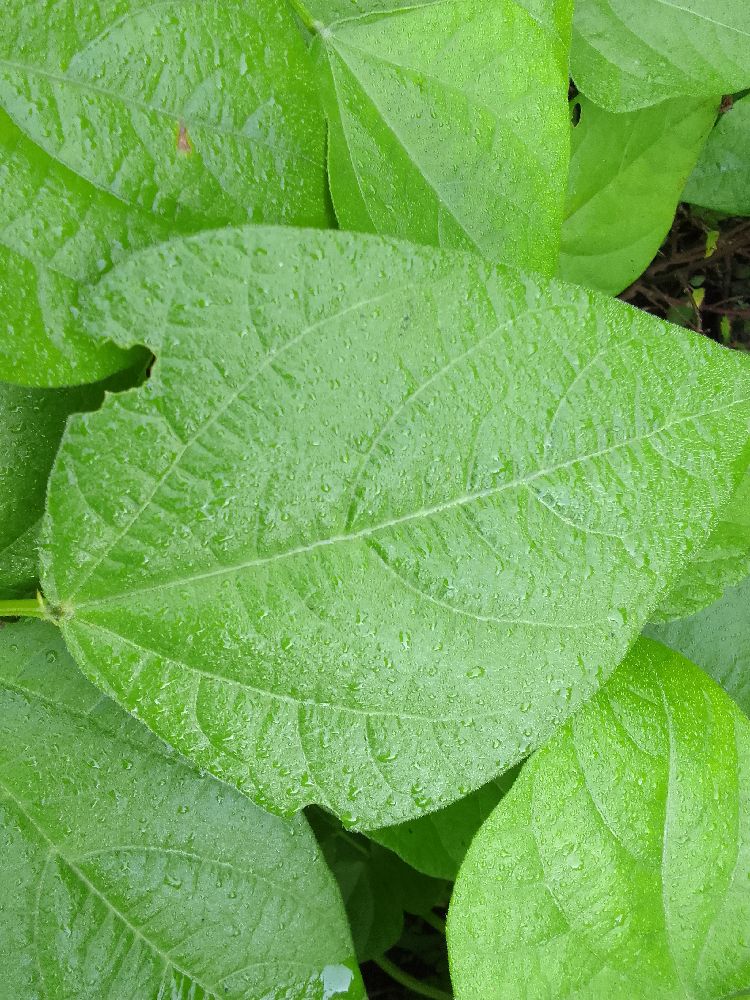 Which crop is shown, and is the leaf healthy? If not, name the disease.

common bean, healthy
